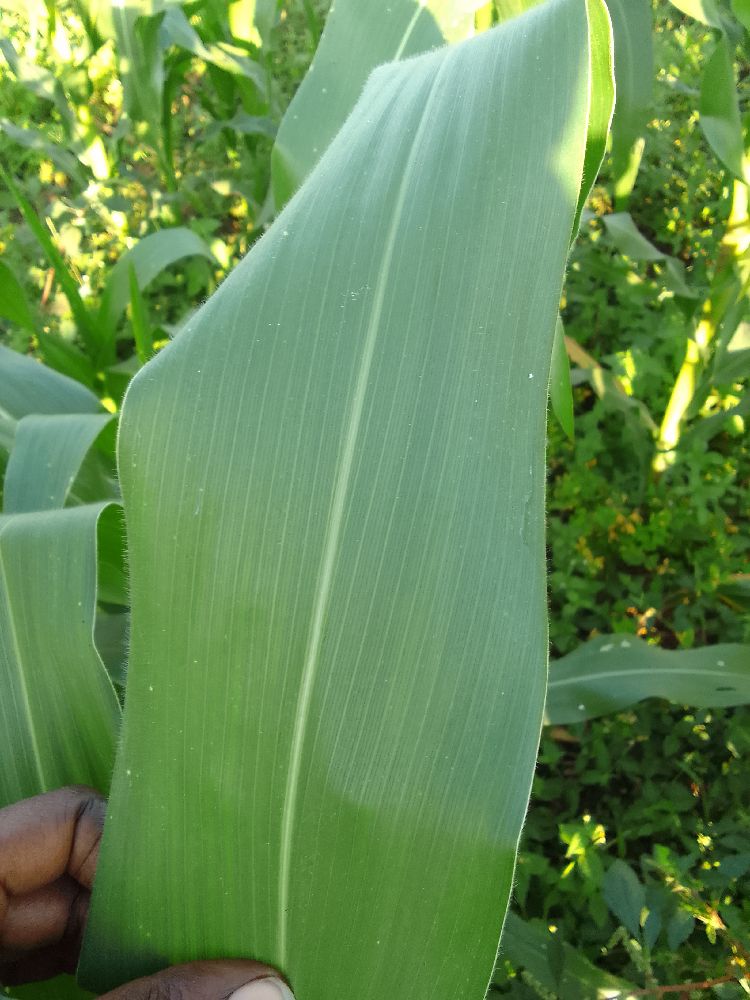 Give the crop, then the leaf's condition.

maize, healthy
